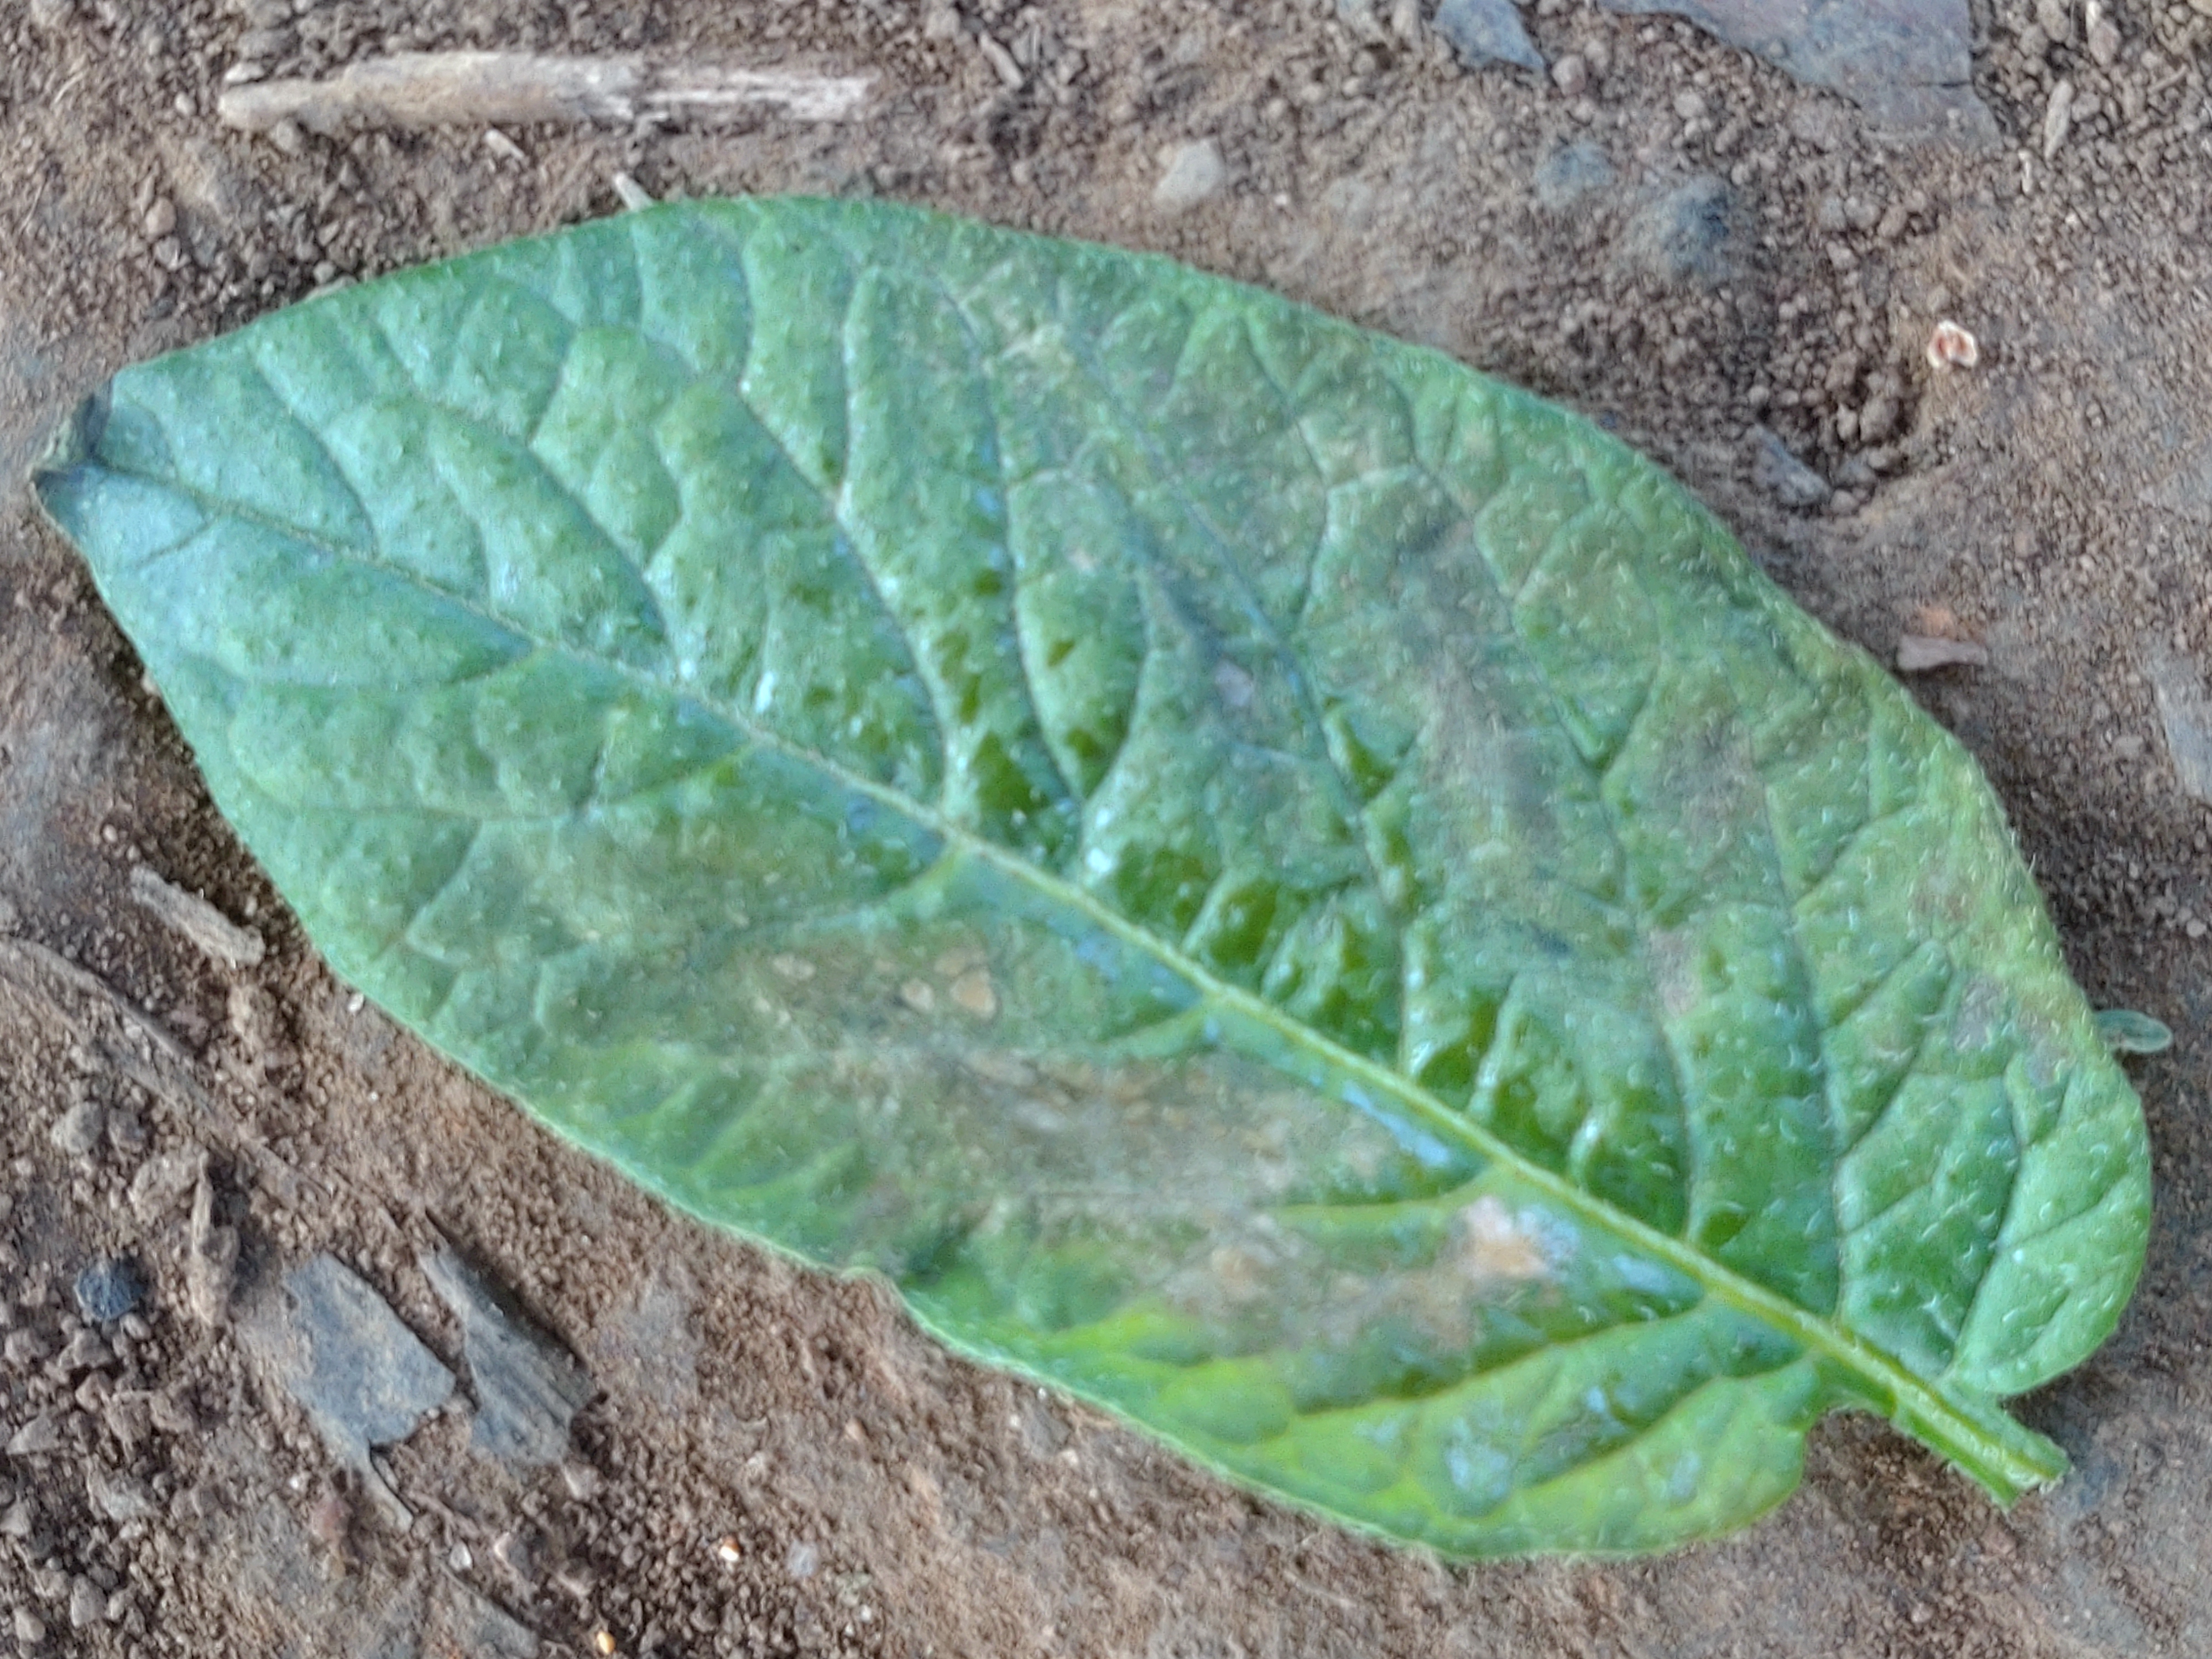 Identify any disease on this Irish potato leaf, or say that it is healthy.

early blight
